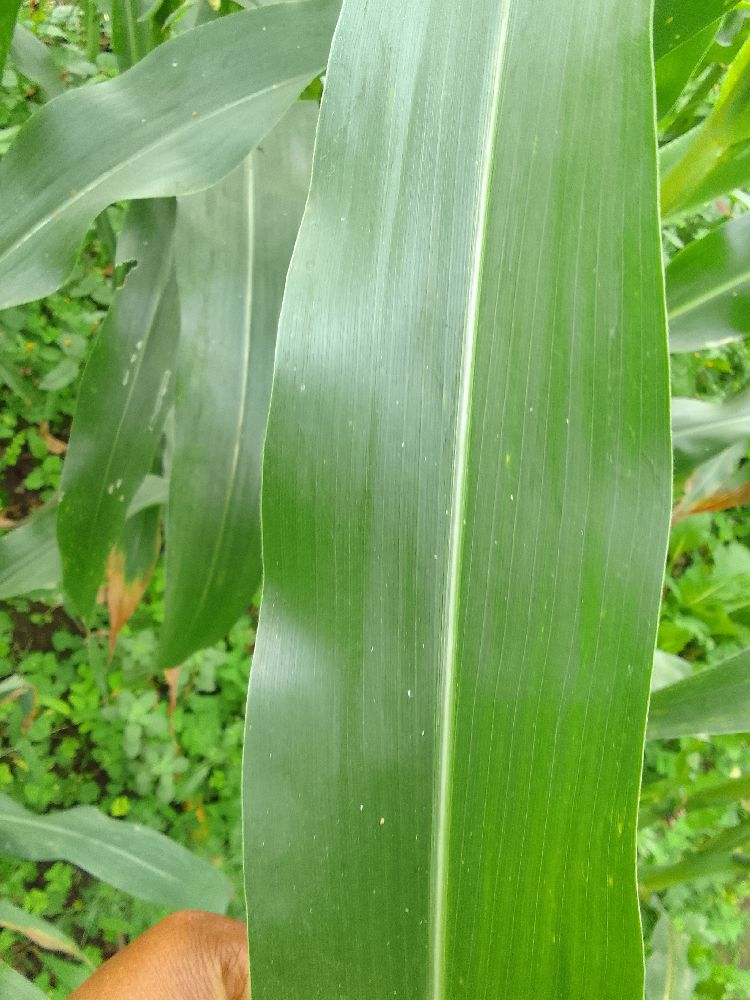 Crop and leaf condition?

maize, healthy
